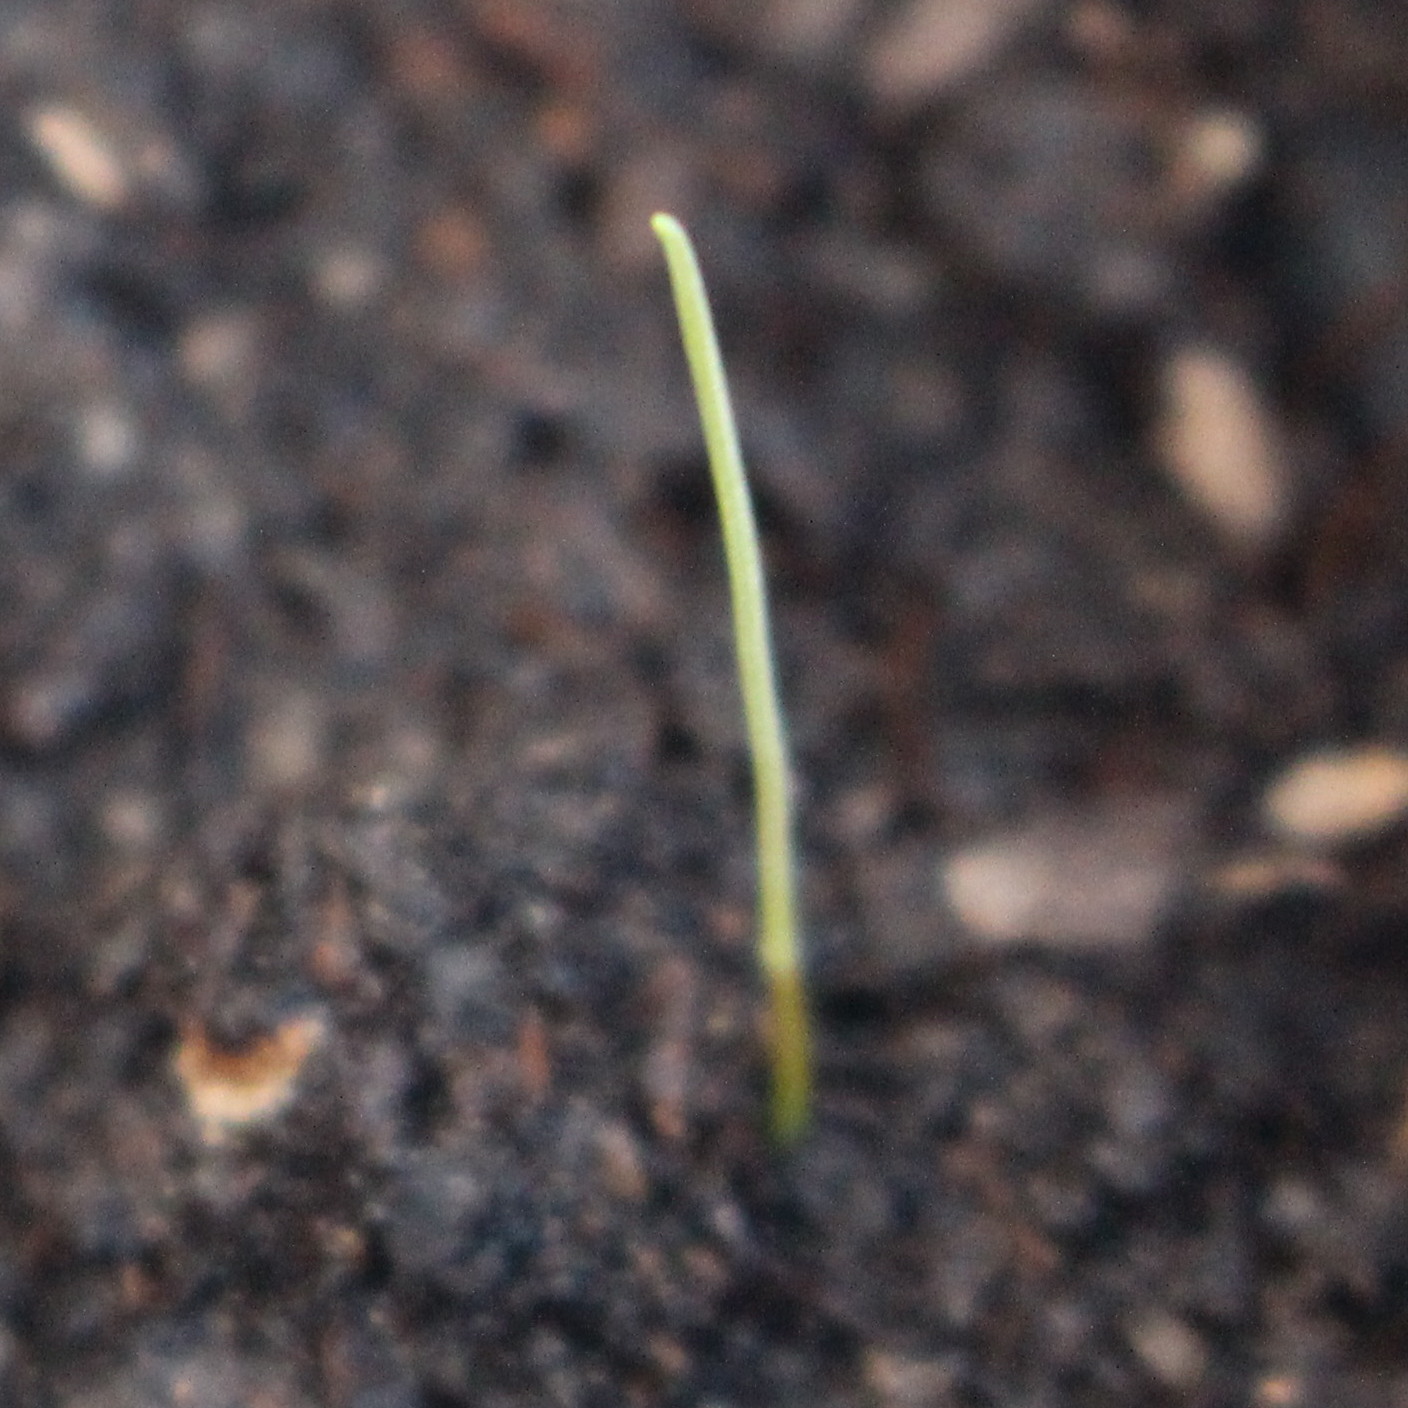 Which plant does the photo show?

Lolium multiflorum
